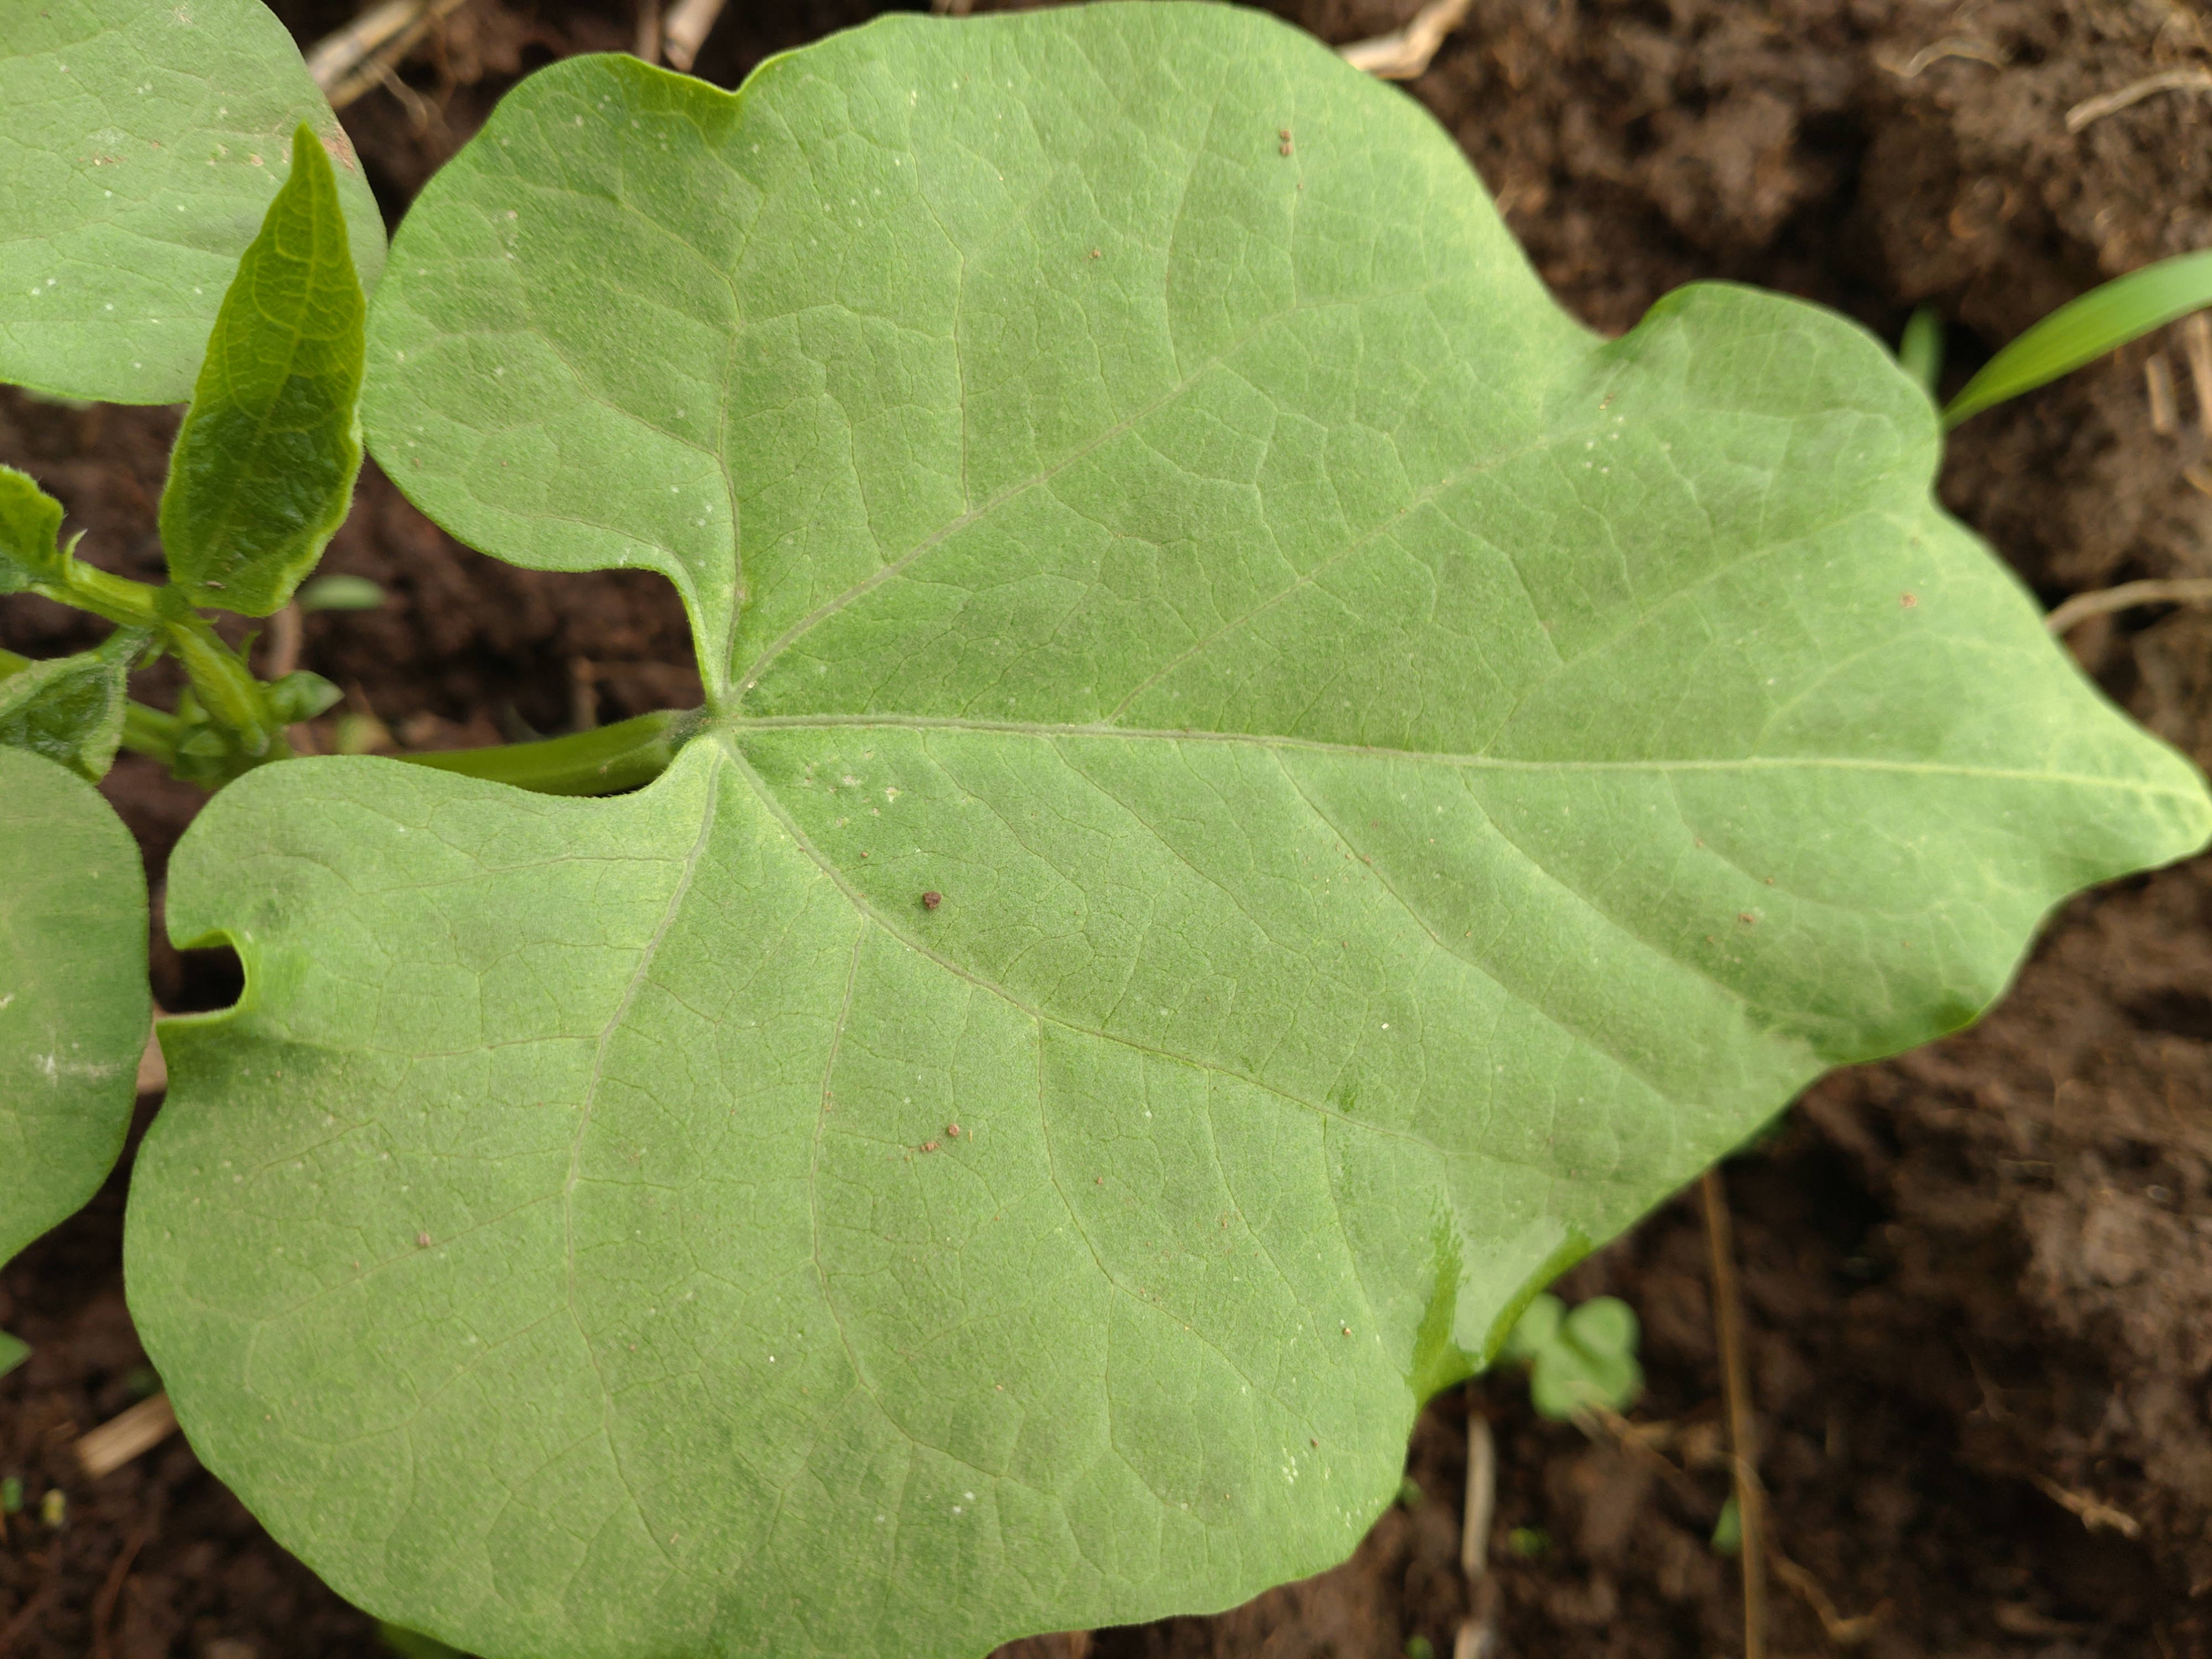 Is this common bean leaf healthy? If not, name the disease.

healthy
